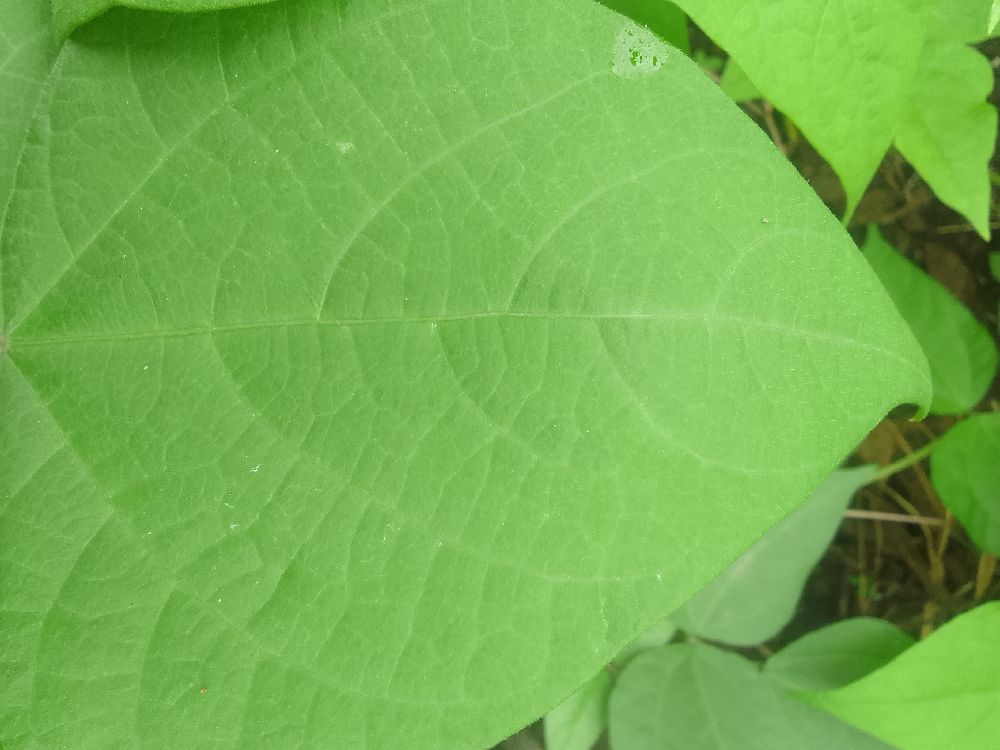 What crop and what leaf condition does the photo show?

common bean, healthy
